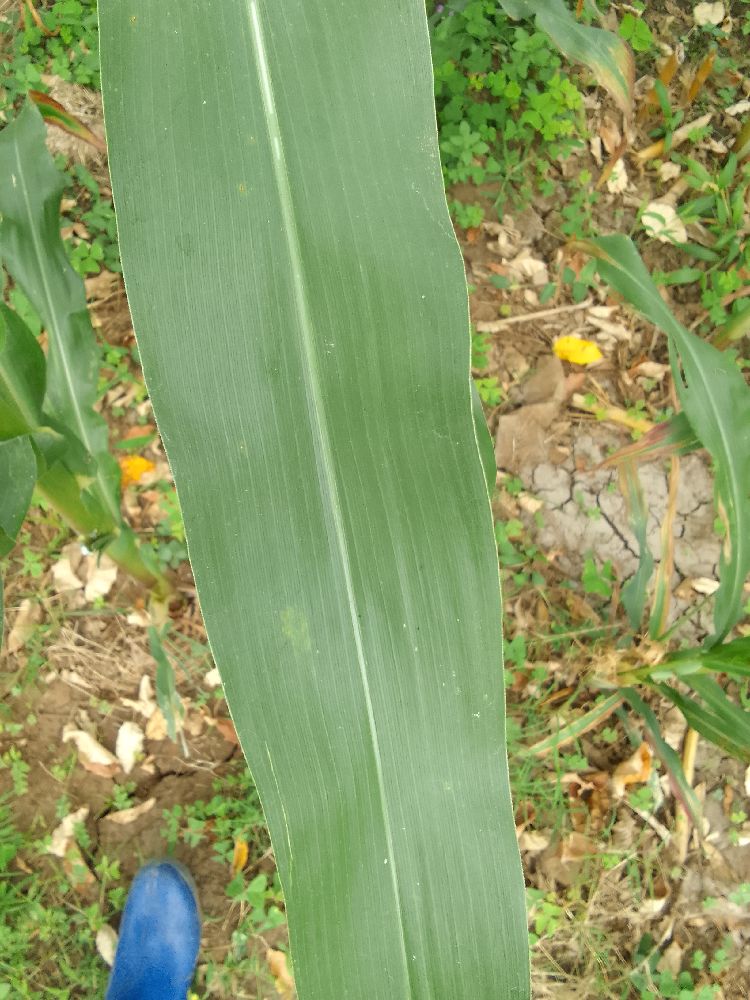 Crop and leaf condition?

maize, healthy
